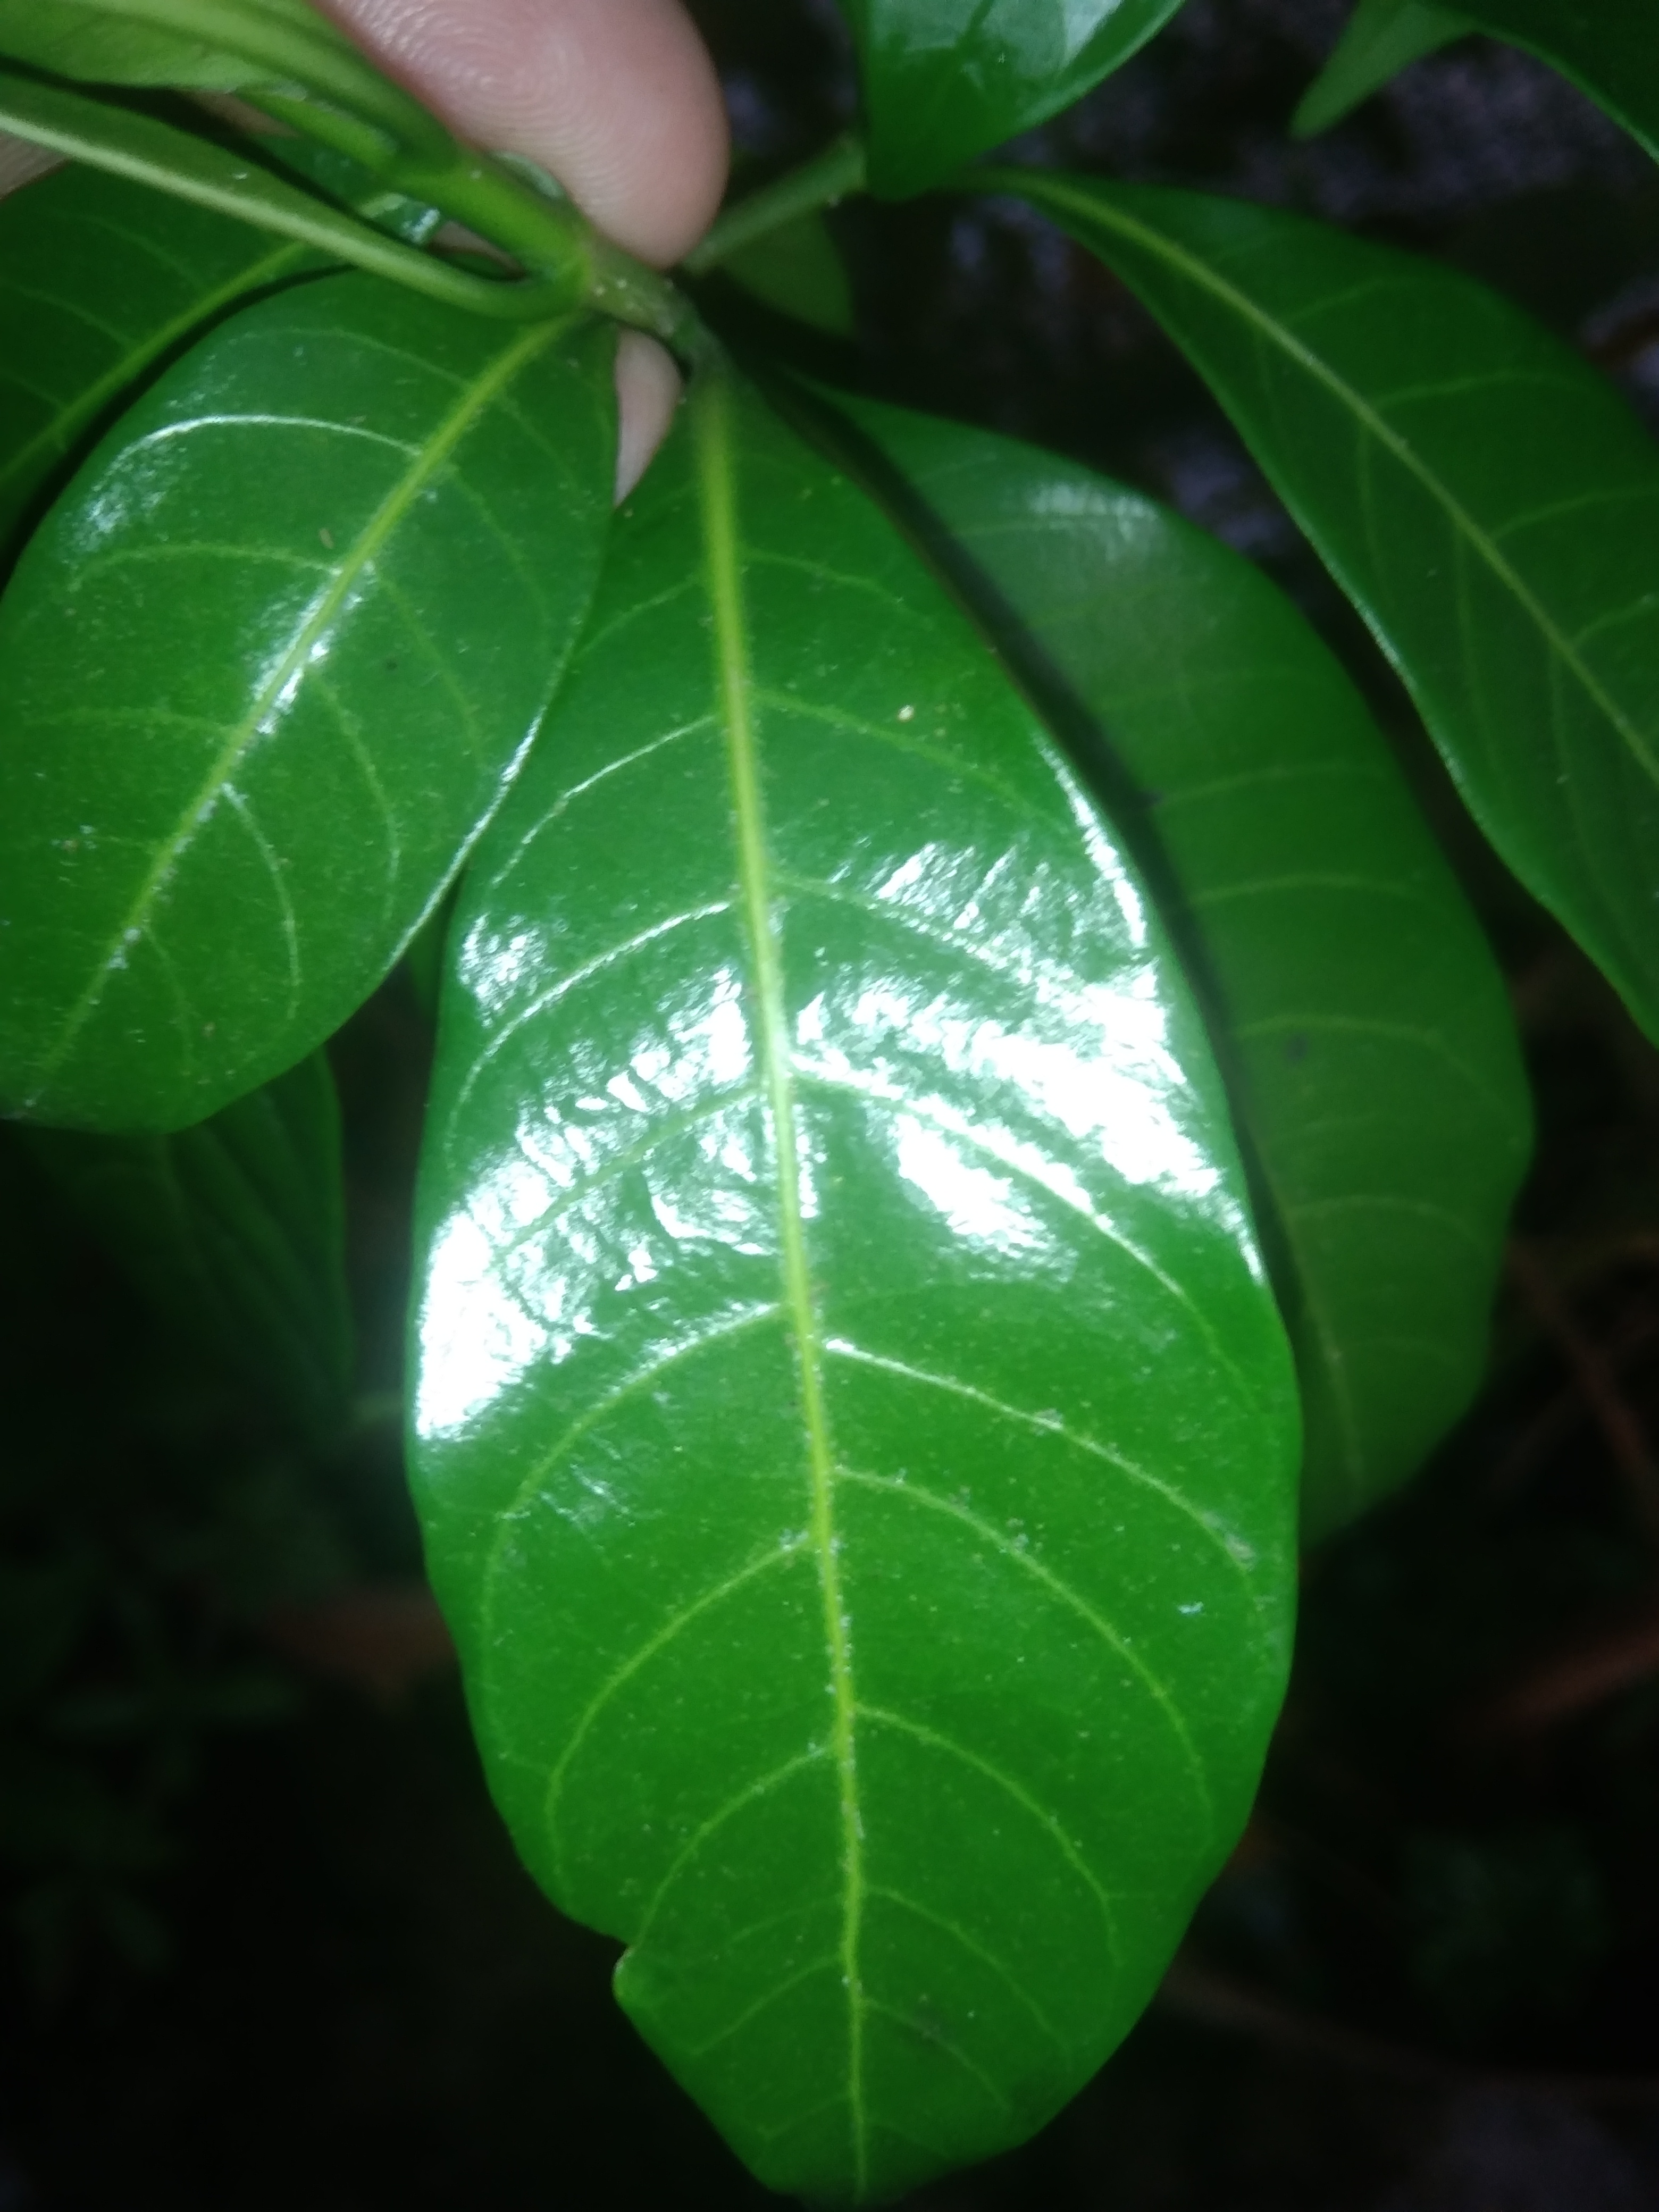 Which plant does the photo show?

togor
